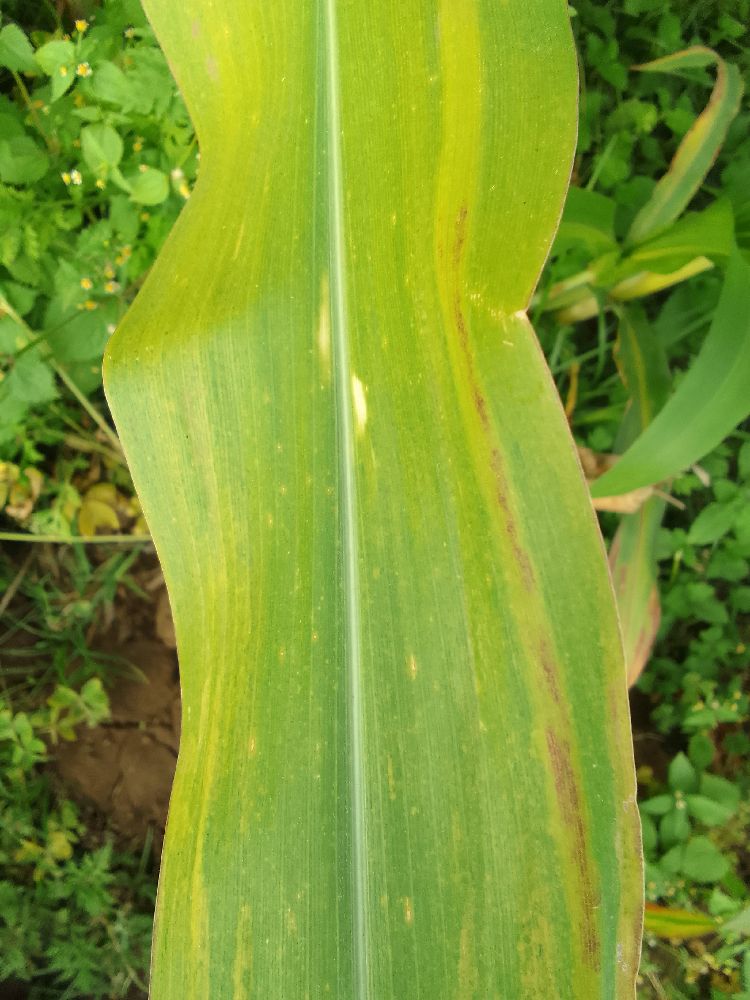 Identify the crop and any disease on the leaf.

maize, maize lethal necrosis
